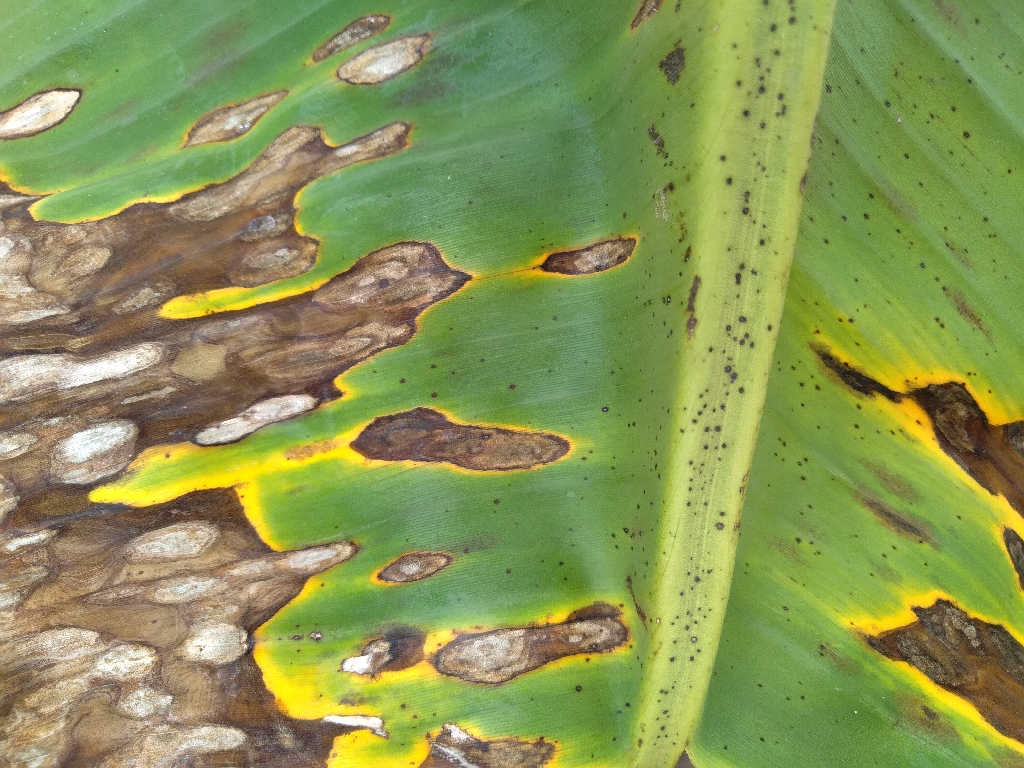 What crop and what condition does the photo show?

banana, black sigatoka
